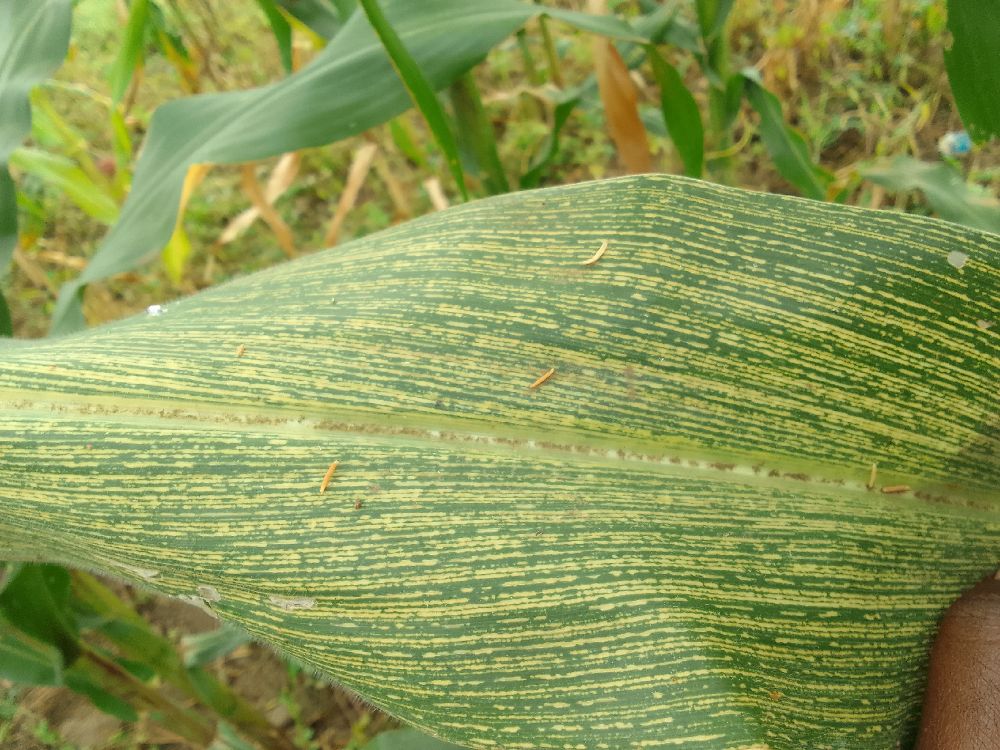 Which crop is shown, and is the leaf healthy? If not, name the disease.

maize, maize streak virus
